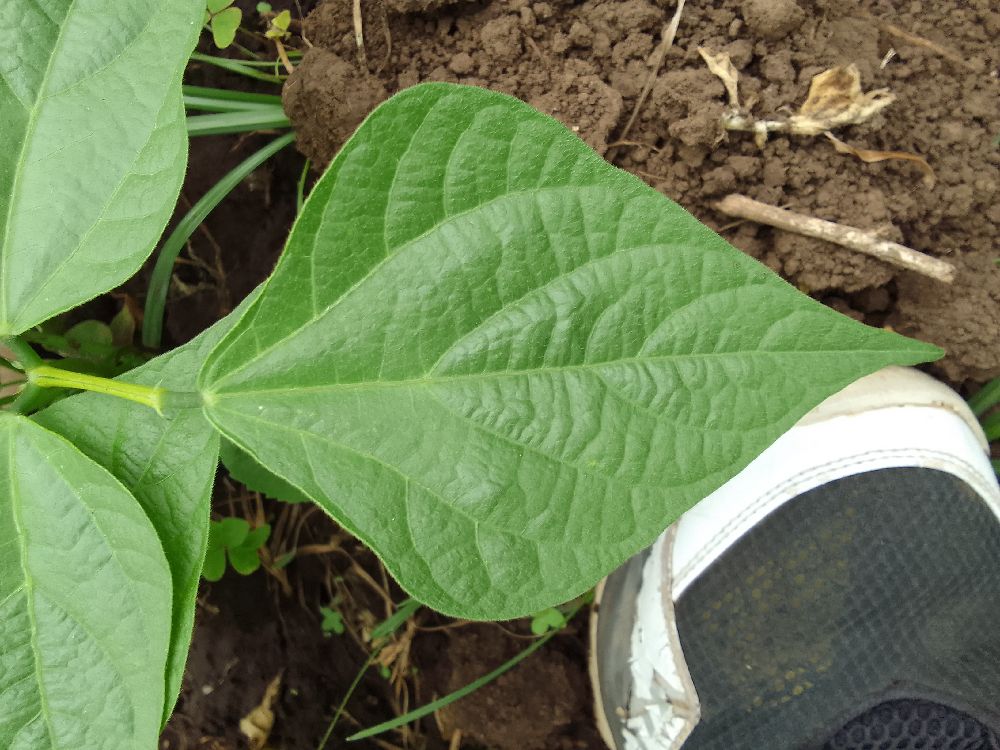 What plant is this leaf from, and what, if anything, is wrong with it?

common bean, healthy
